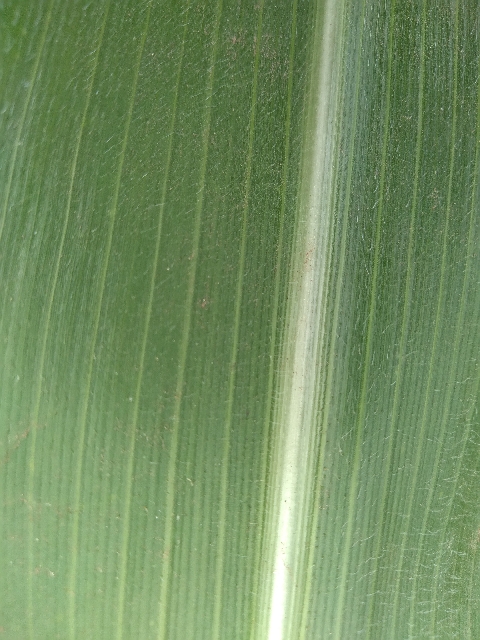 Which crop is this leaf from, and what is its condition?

maize, healthy
